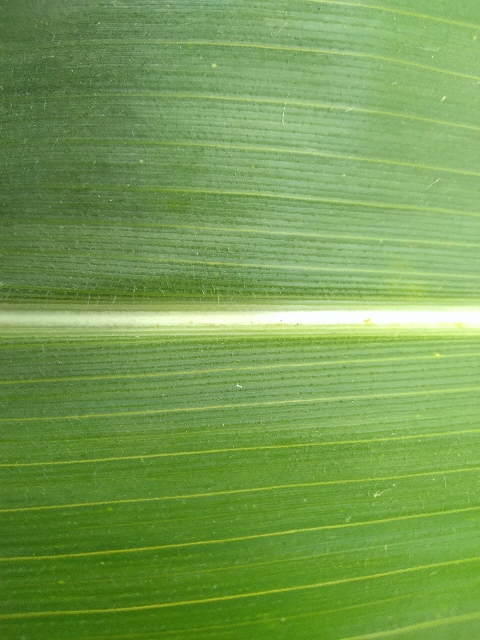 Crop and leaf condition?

maize, healthy
